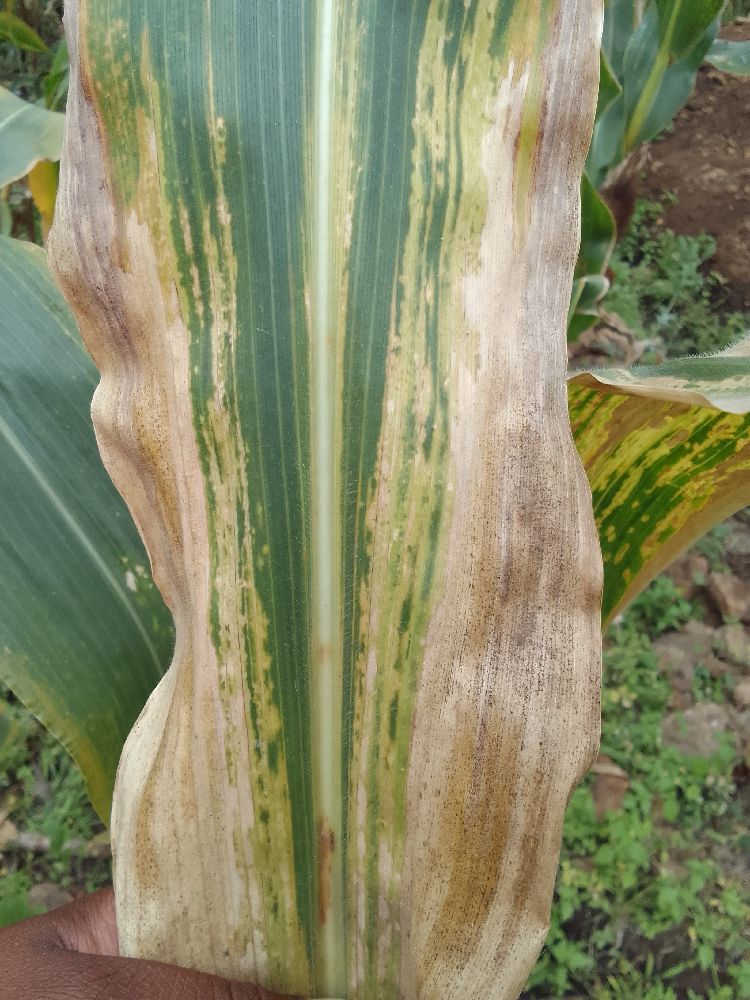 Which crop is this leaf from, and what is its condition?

maize, maize lethal necrosis
